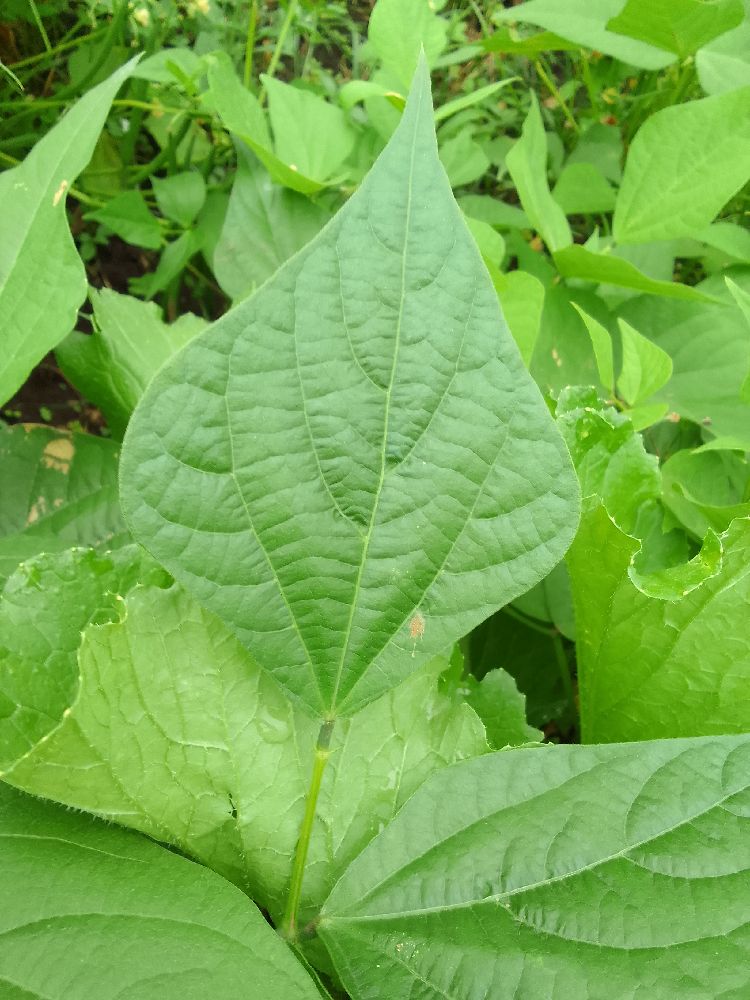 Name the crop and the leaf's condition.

common bean, healthy
